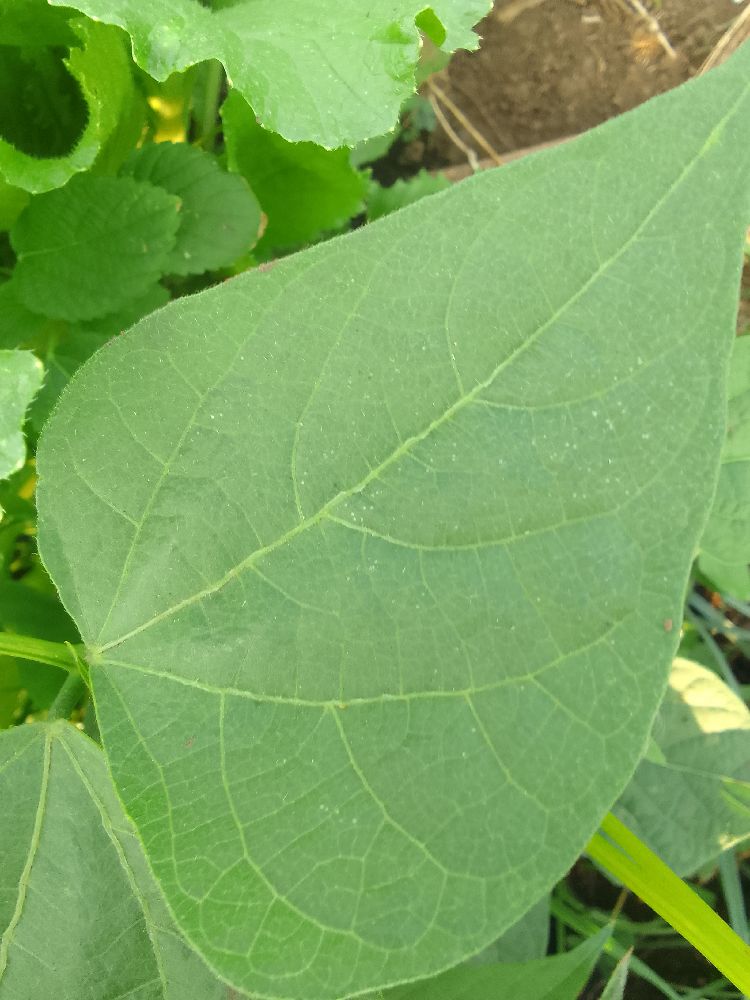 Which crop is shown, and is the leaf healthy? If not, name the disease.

common bean, healthy
